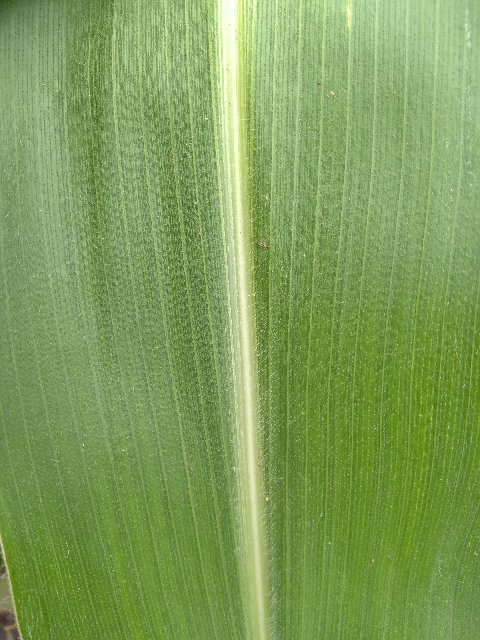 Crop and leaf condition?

maize, healthy
